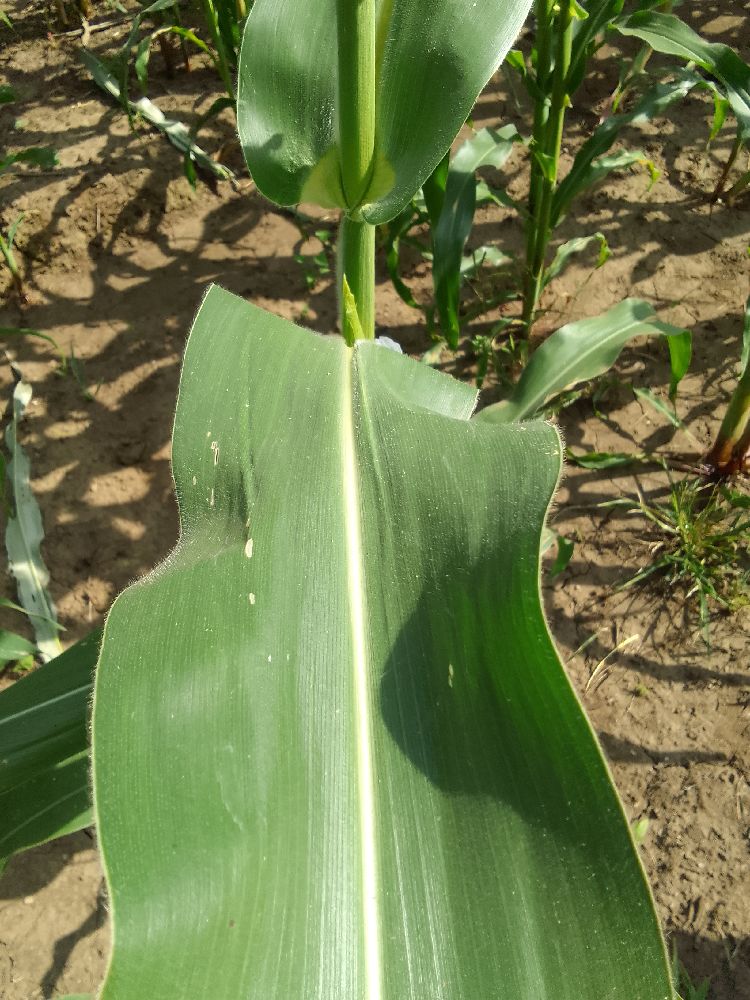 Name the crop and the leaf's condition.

maize, healthy
